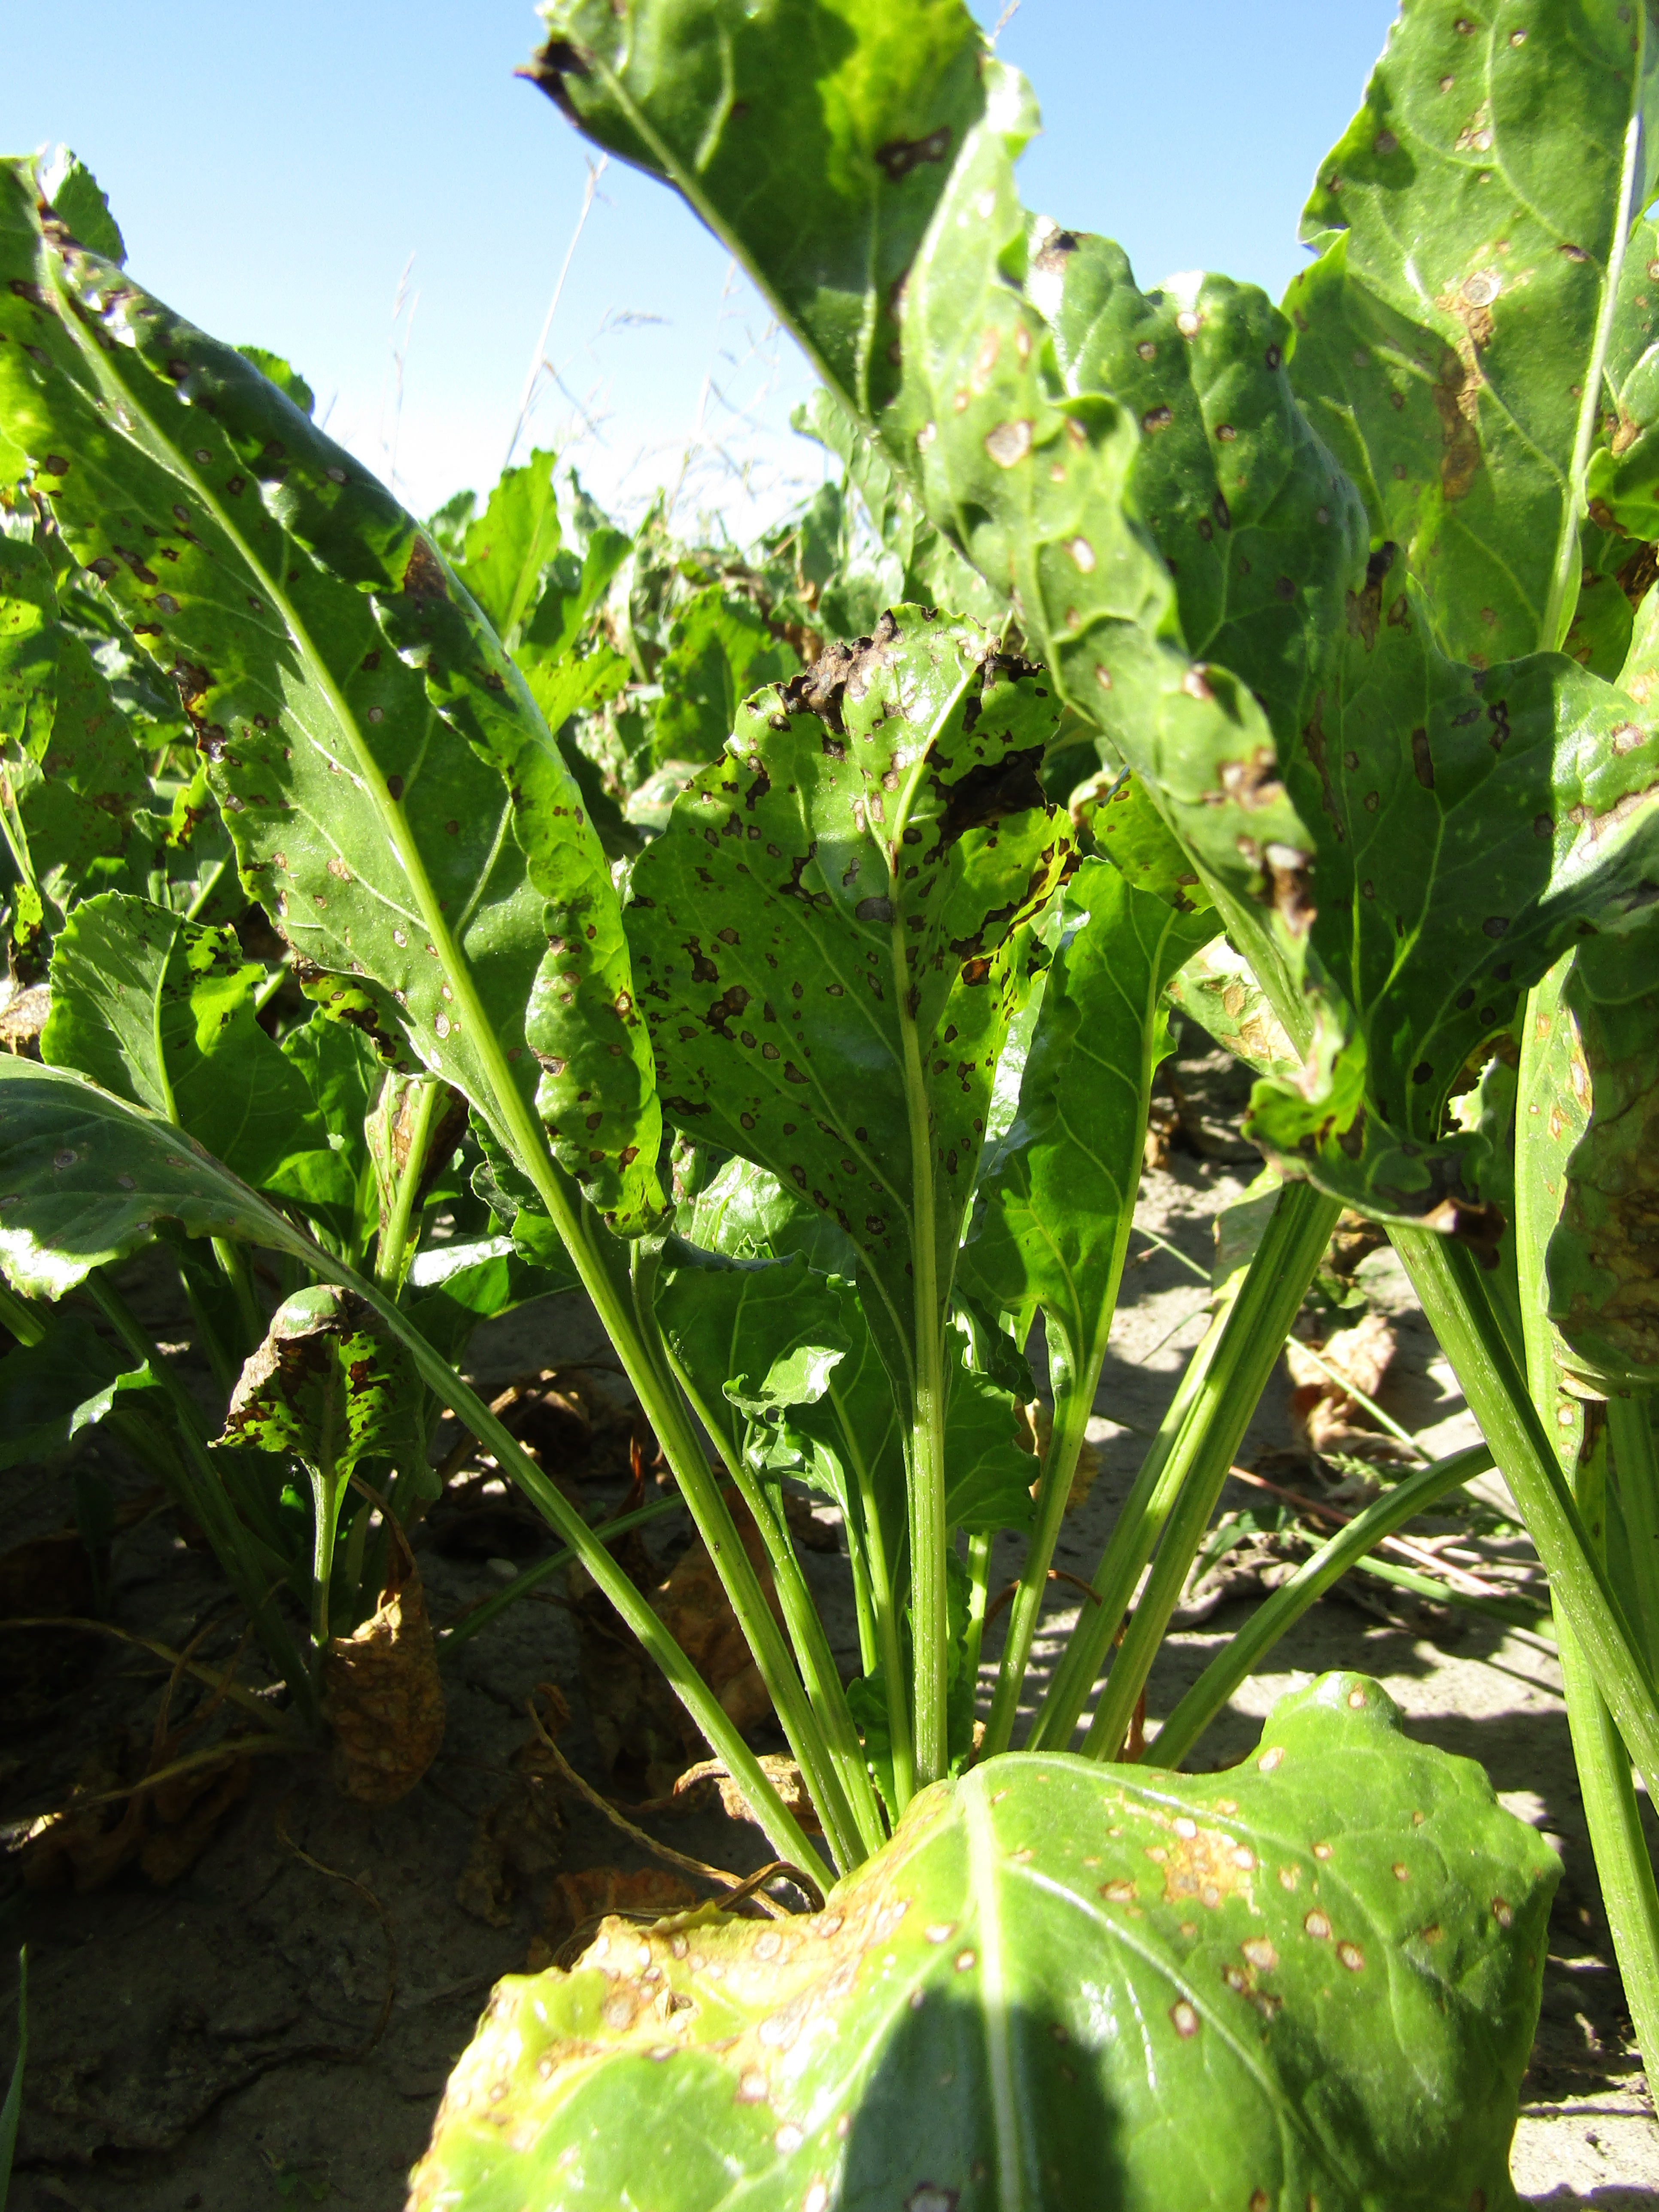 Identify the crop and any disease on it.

beet, cercospora
